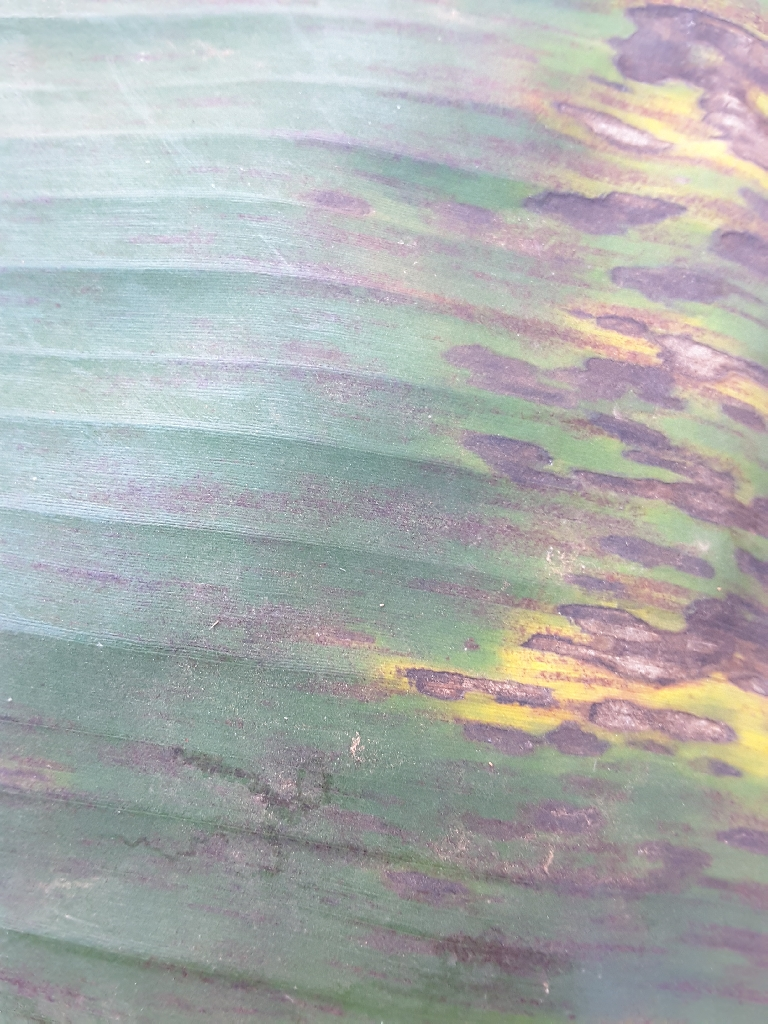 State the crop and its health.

banana, black sigatoka
